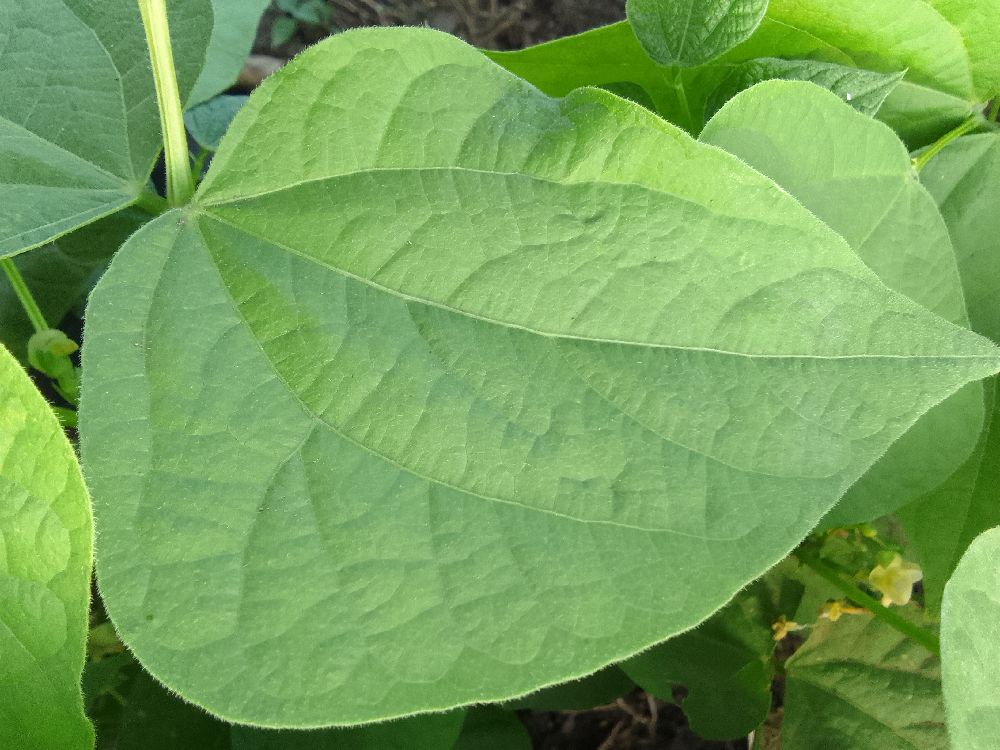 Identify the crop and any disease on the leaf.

common bean, healthy
